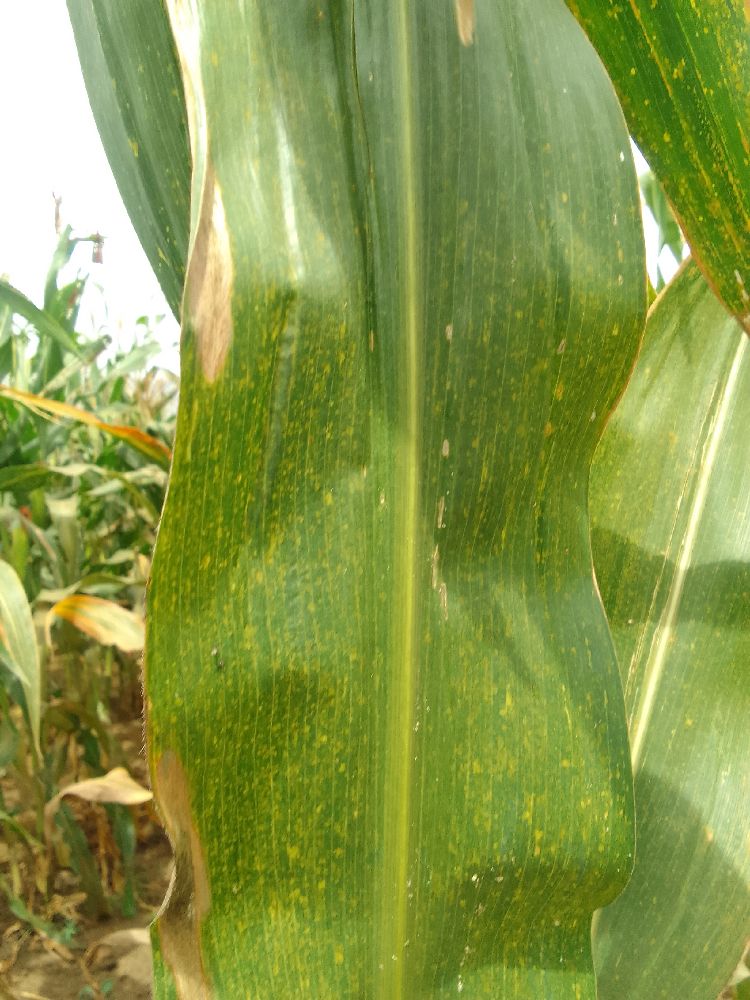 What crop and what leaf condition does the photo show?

maize, maize streak virus
